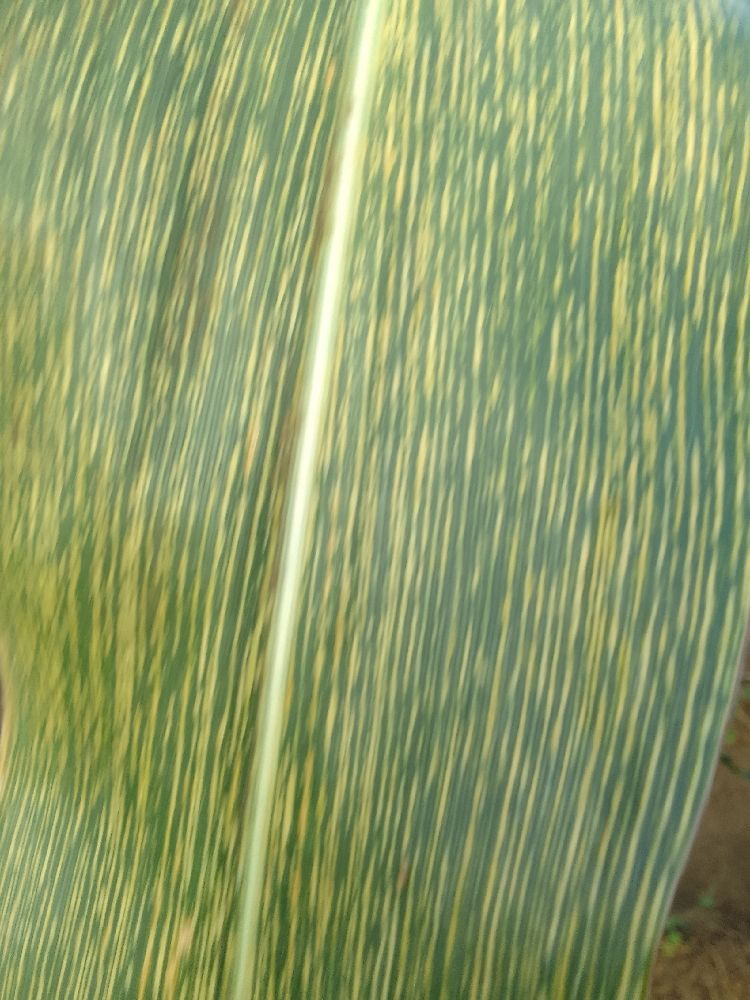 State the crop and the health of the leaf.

maize, maize streak virus
